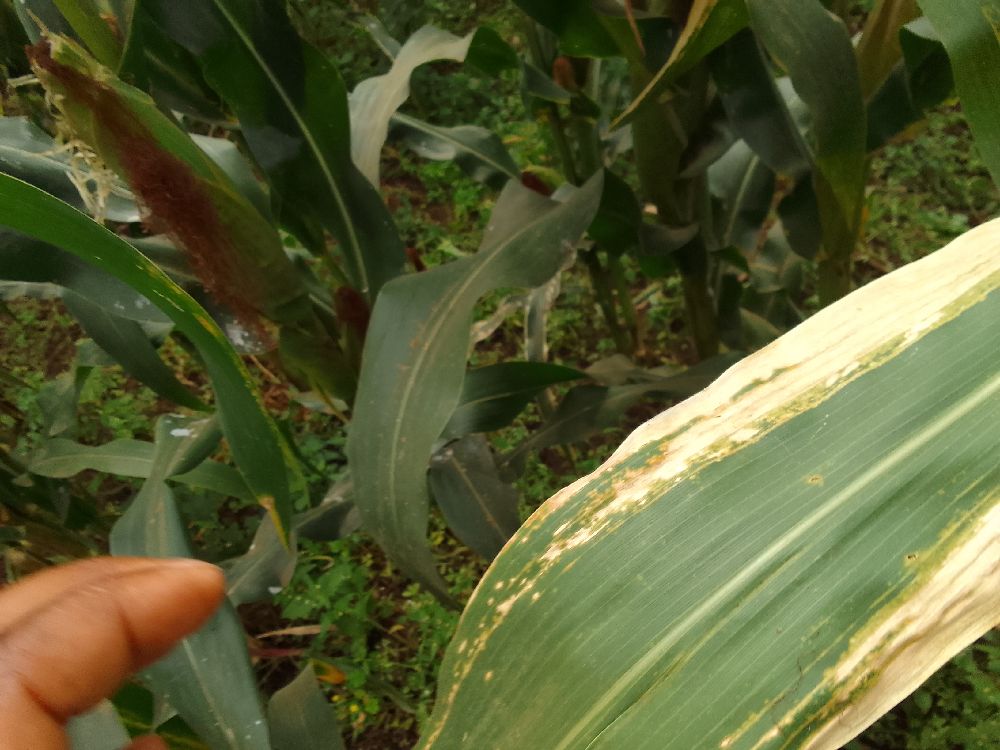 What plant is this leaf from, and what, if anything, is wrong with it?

maize, maize lethal necrosis
